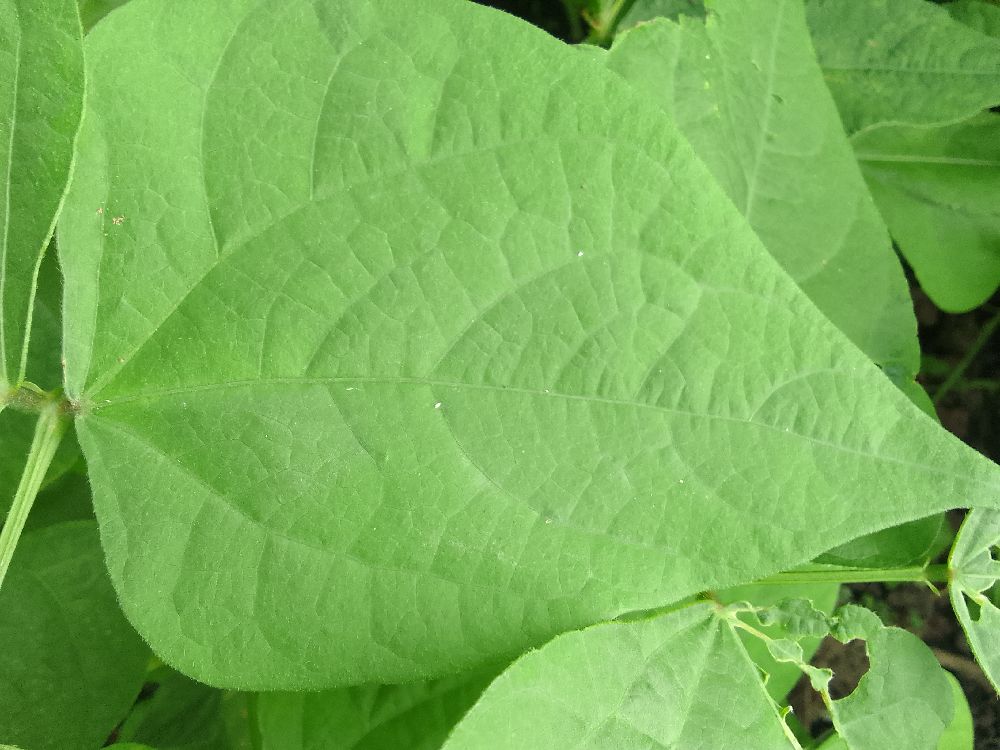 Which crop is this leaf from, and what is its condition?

common bean, healthy
